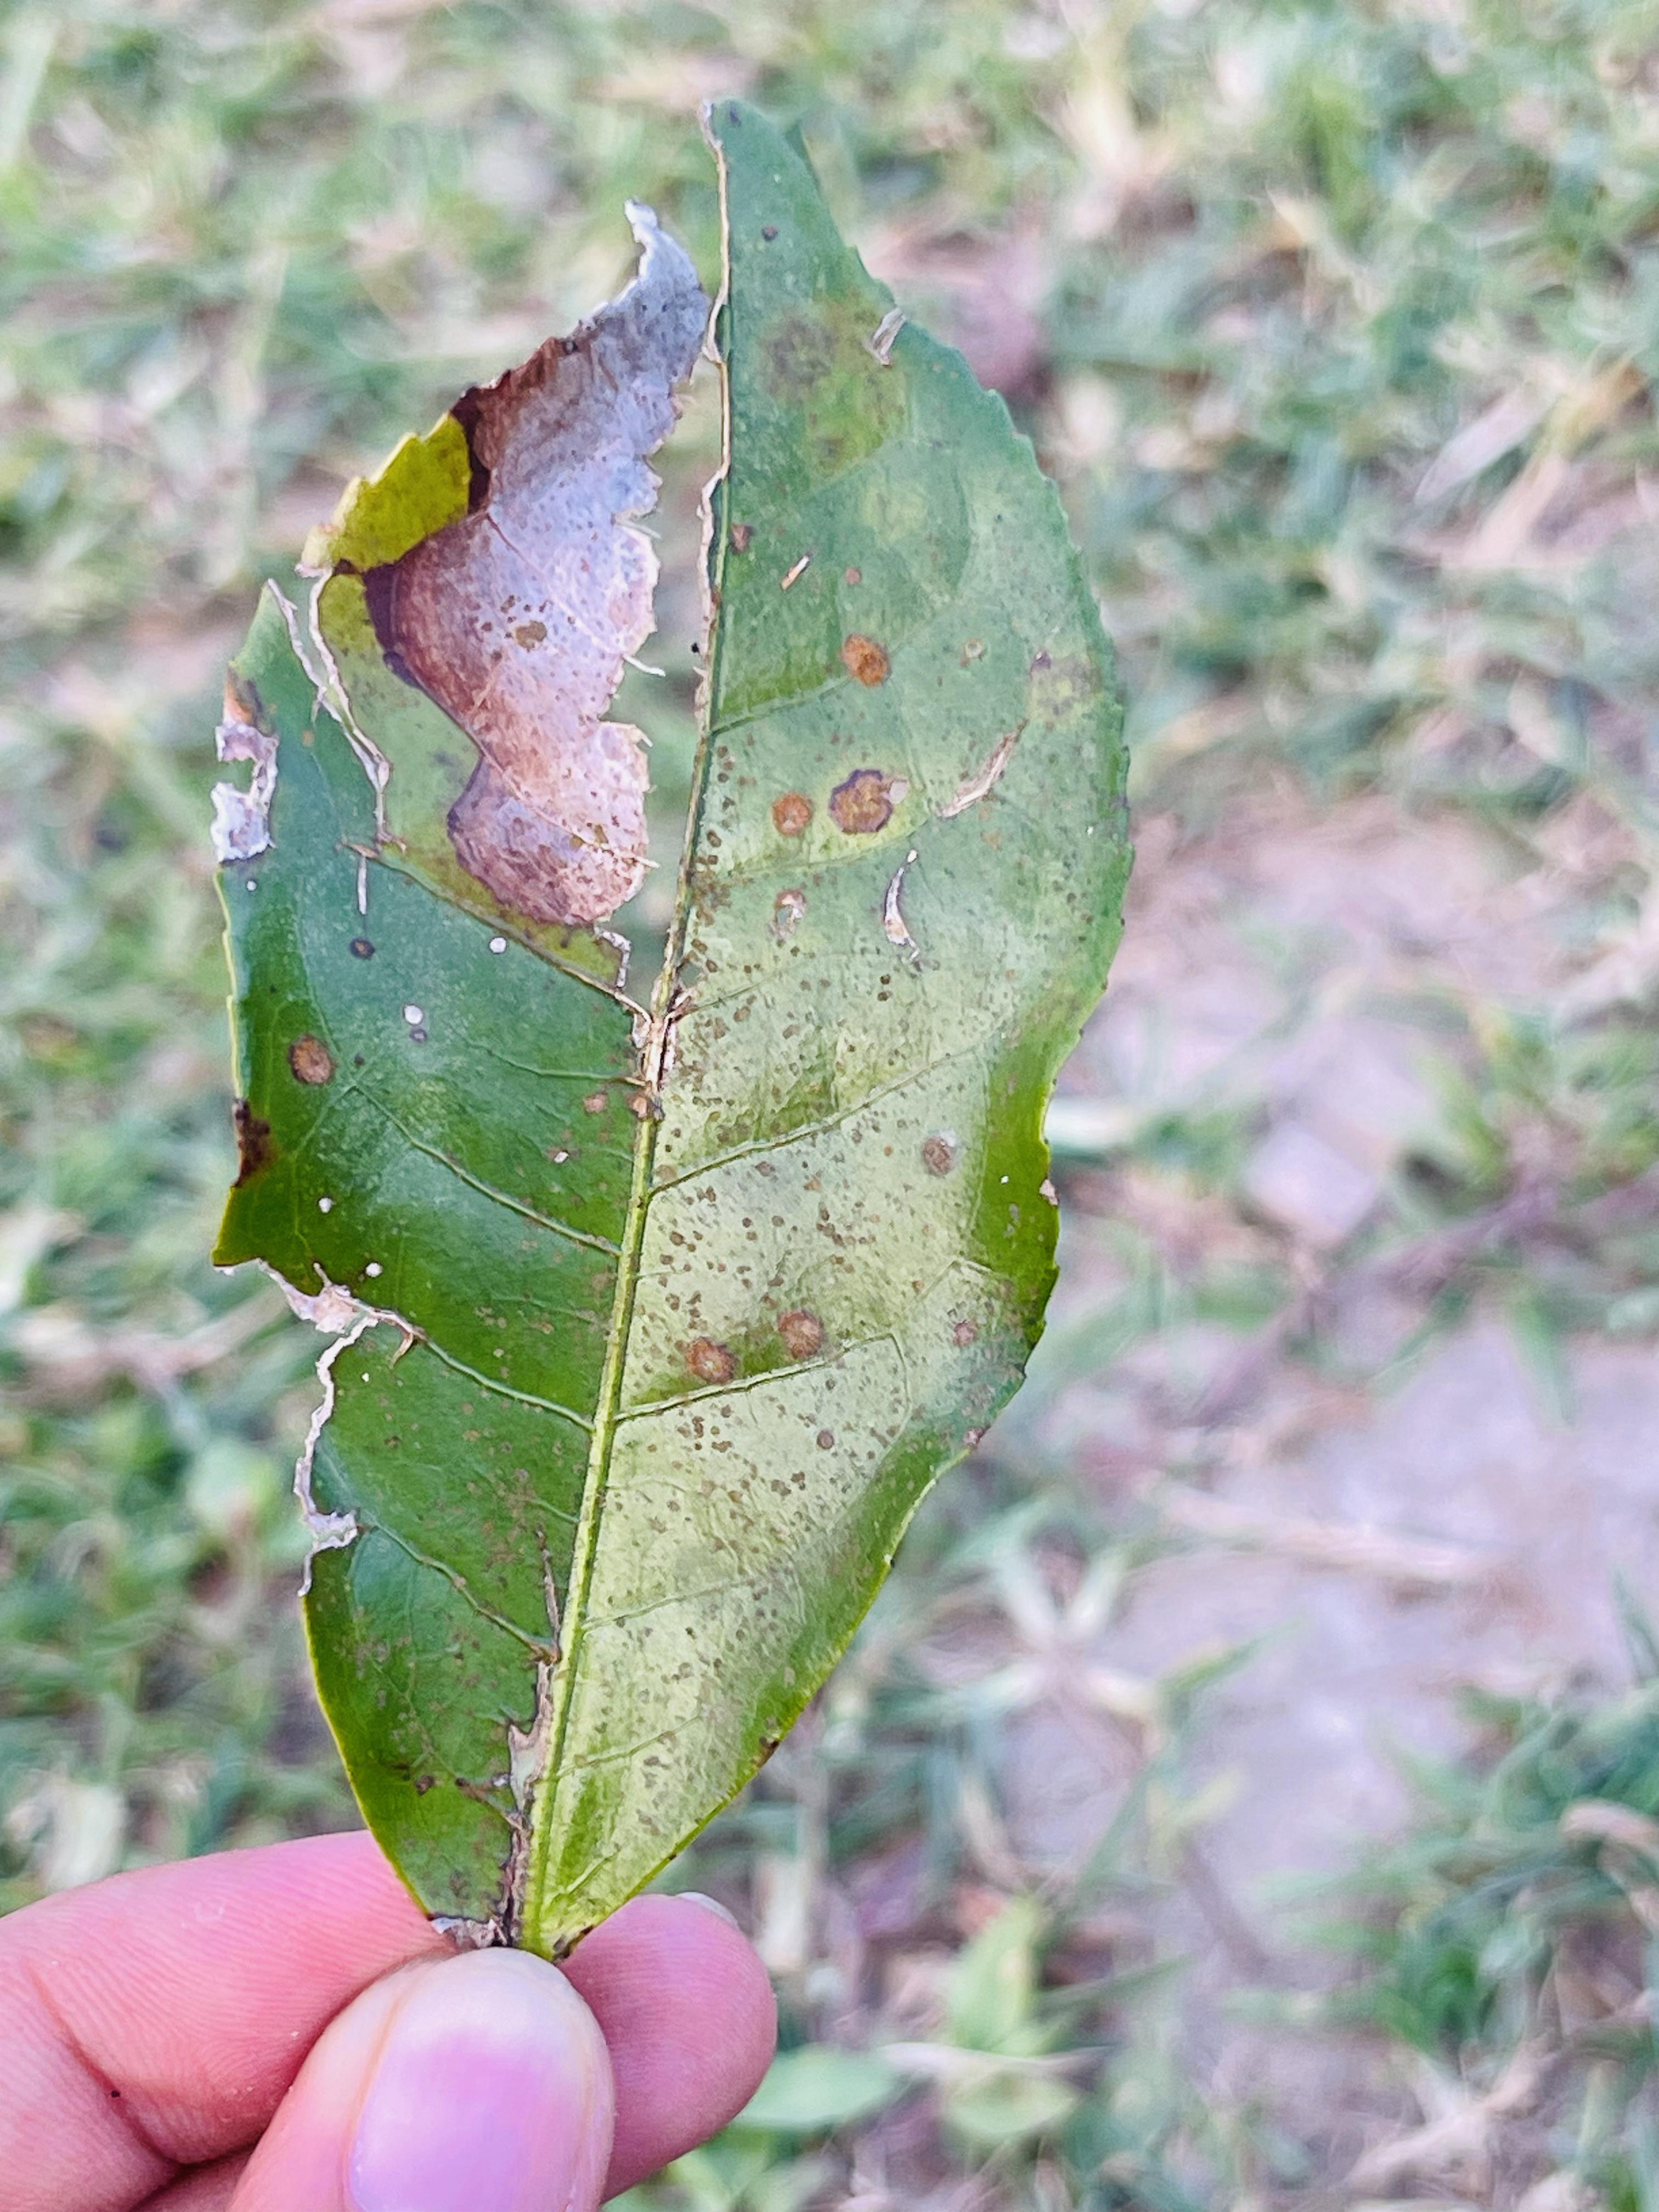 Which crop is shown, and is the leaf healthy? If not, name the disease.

tea, blight
